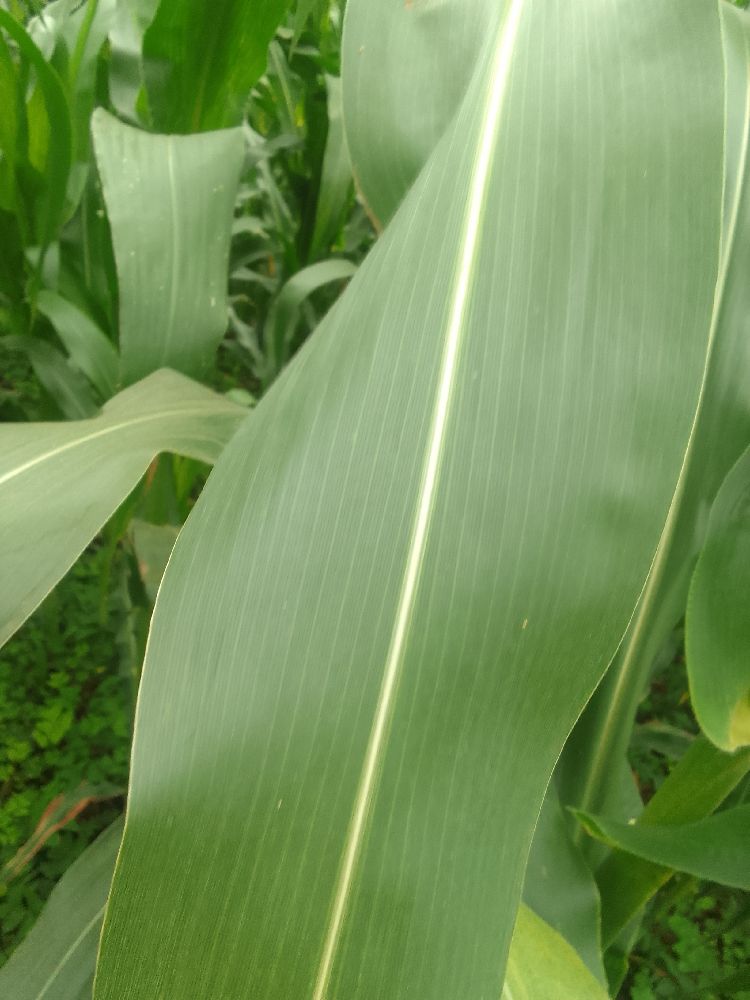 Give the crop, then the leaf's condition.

maize, healthy
